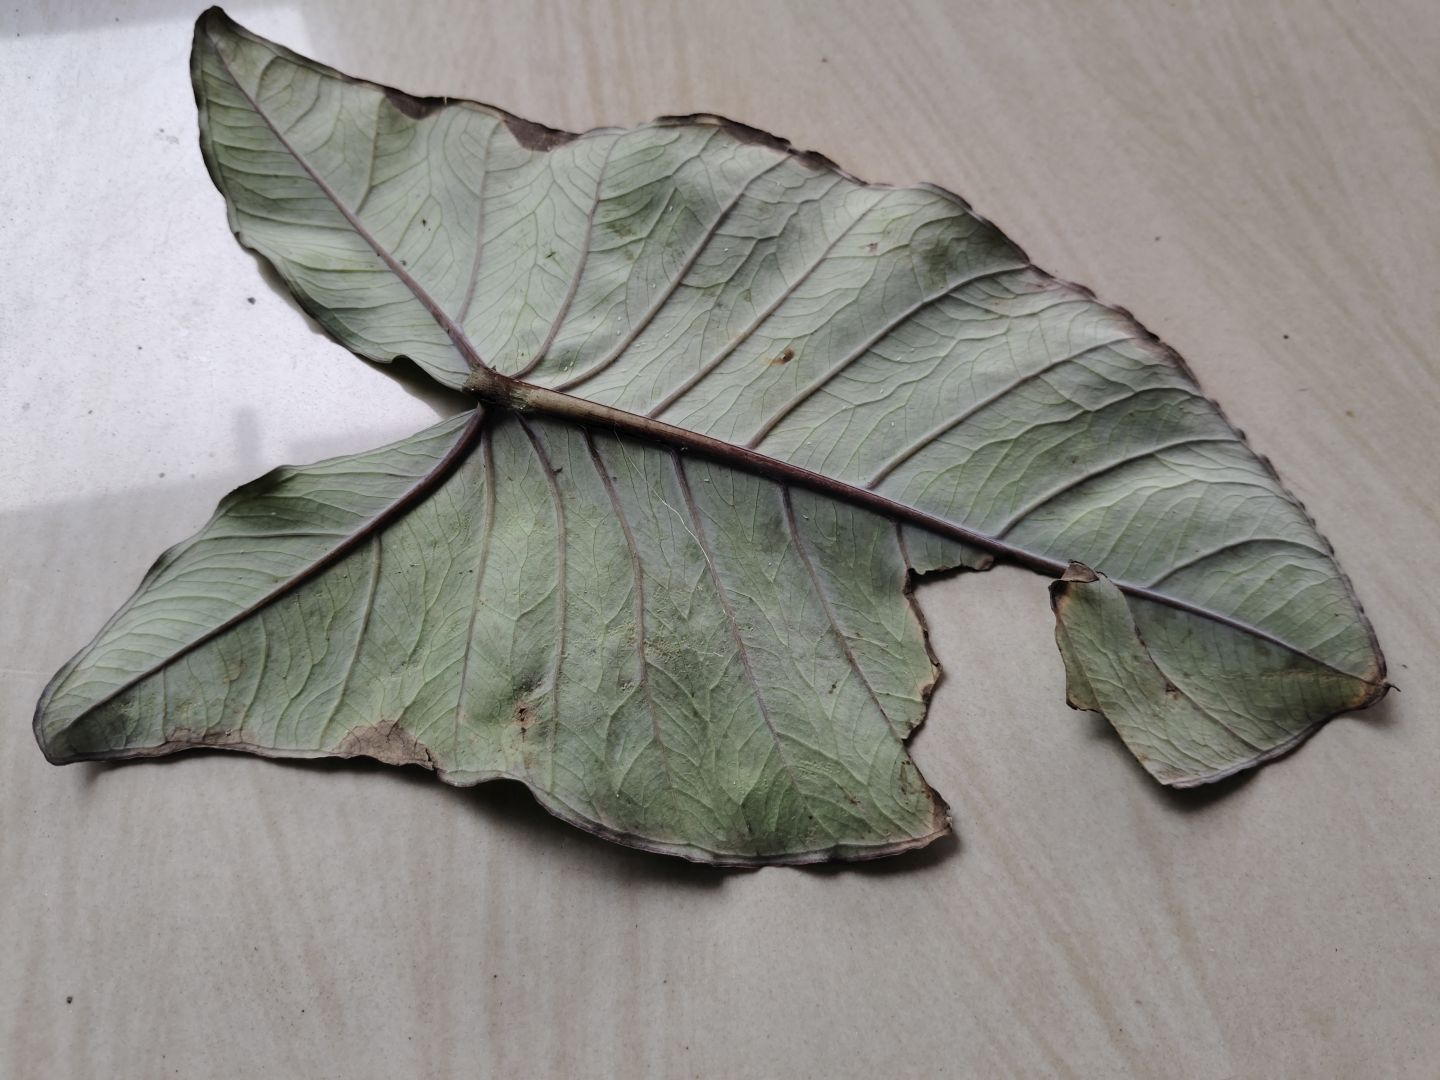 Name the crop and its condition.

taro, leaf blight
